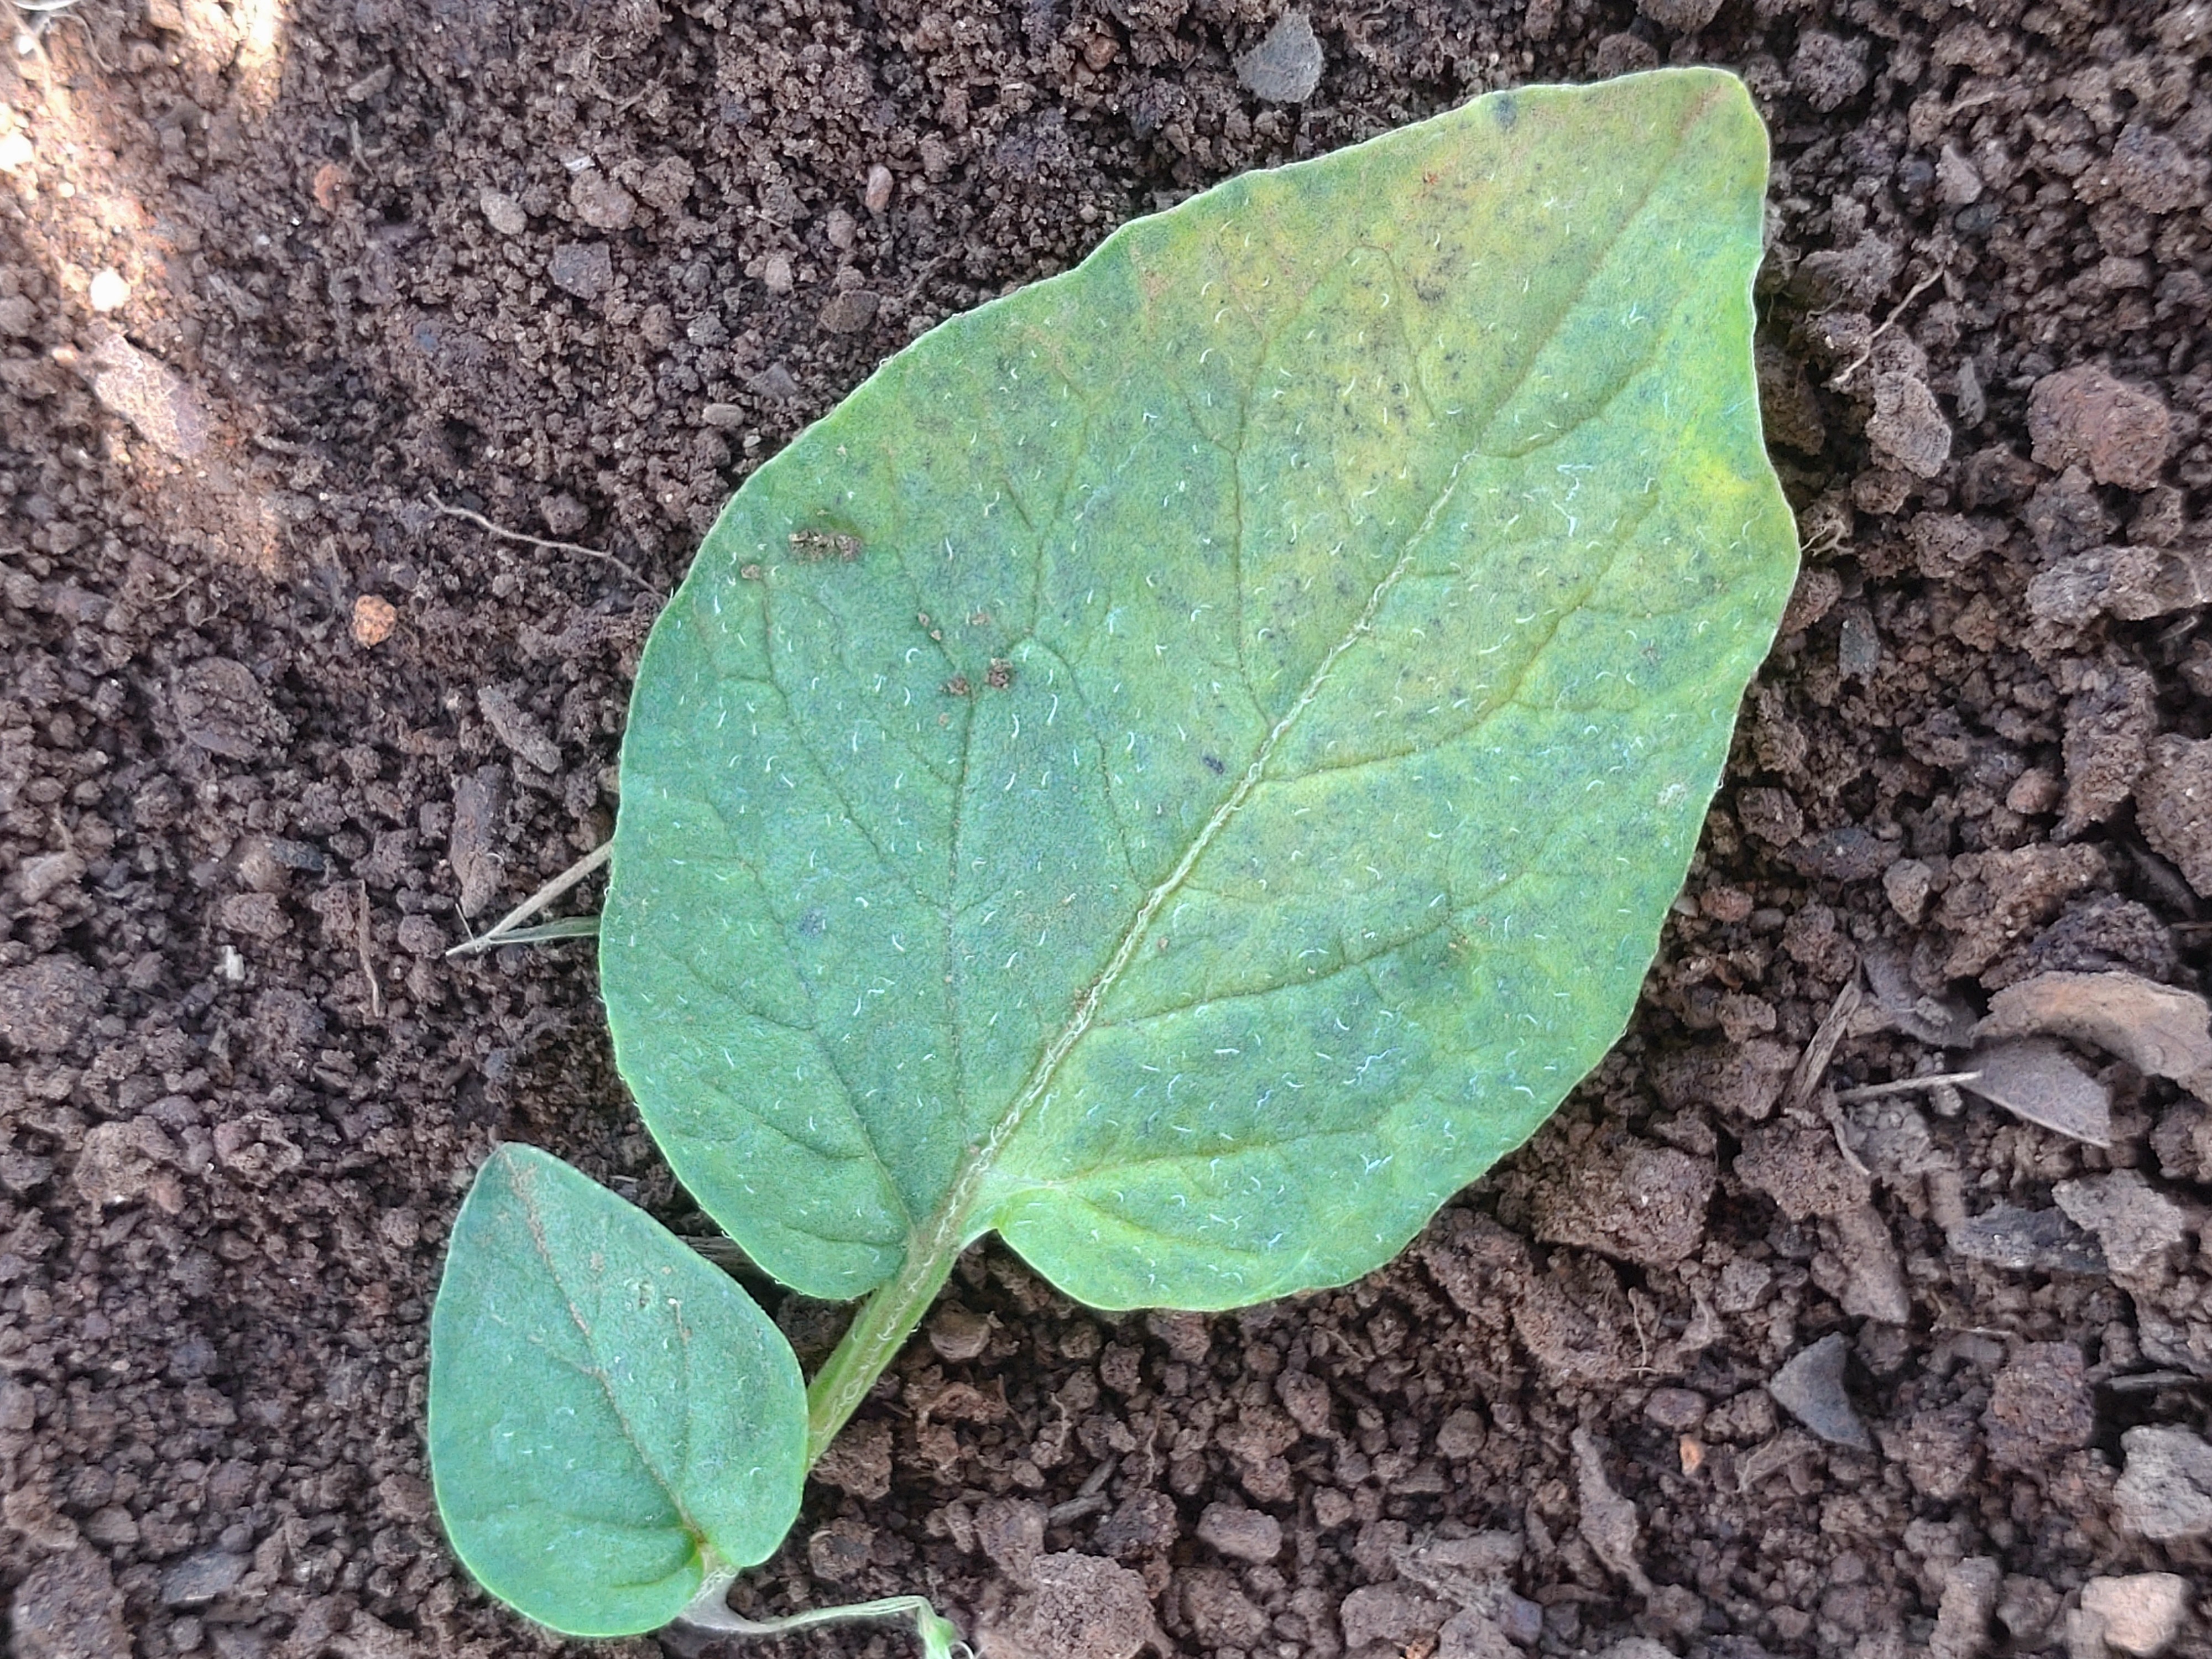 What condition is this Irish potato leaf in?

late blight
